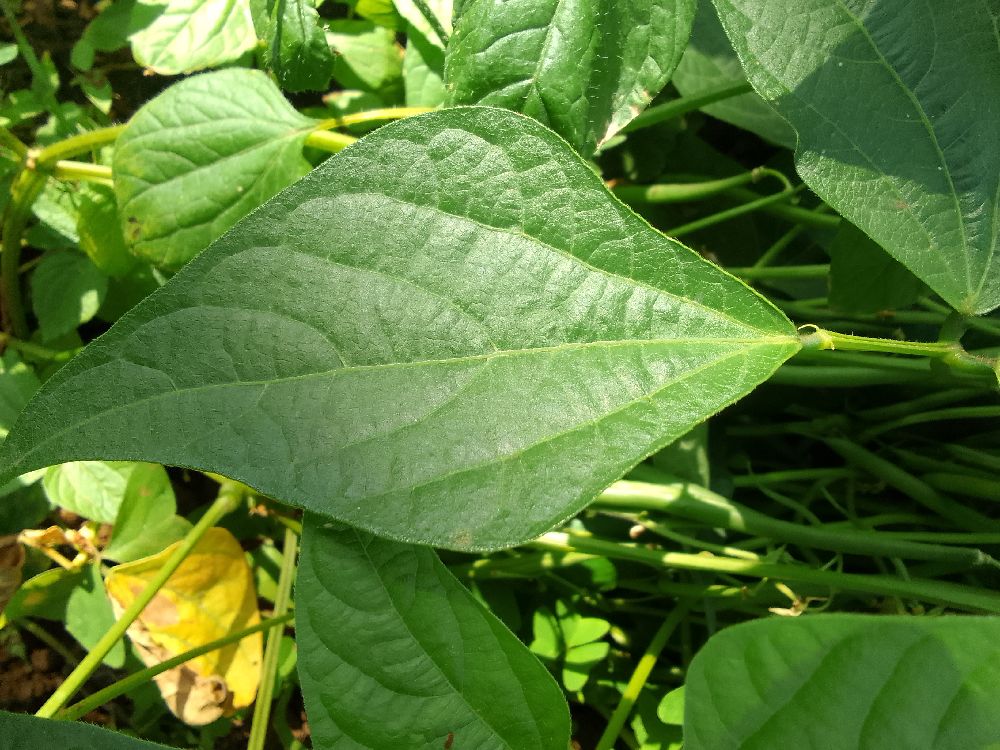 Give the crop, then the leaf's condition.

common bean, healthy
